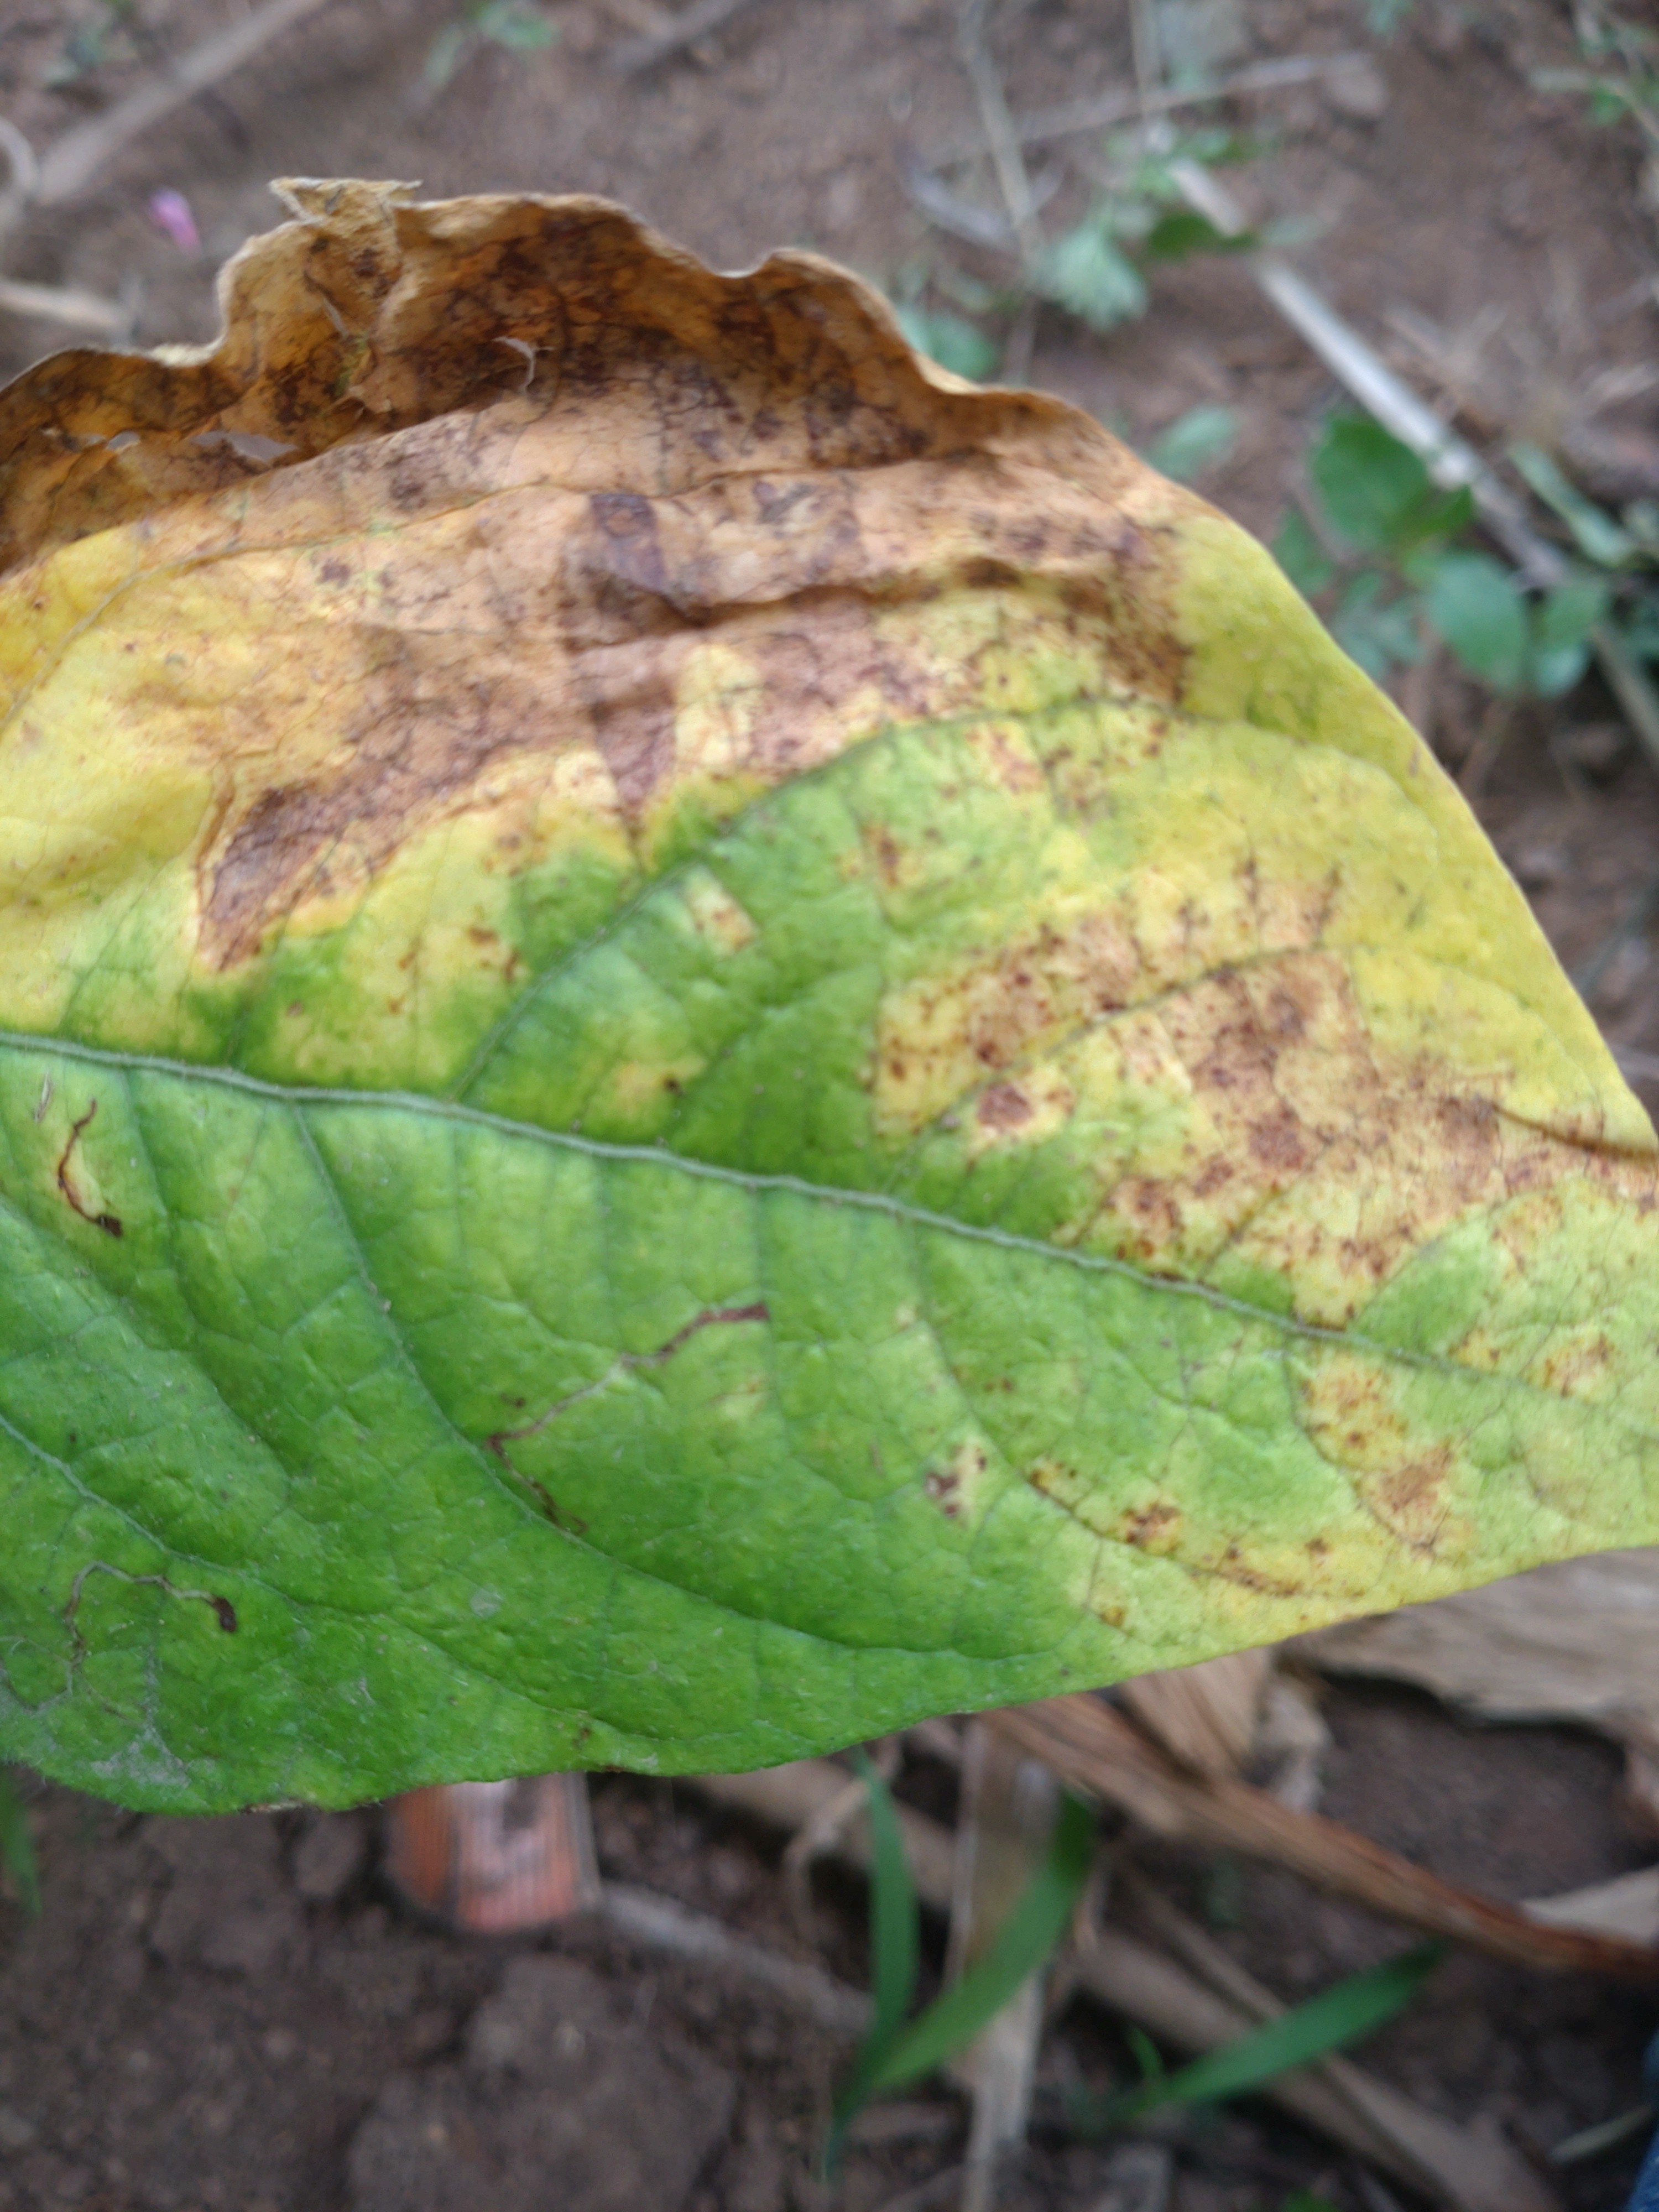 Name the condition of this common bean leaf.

rust
